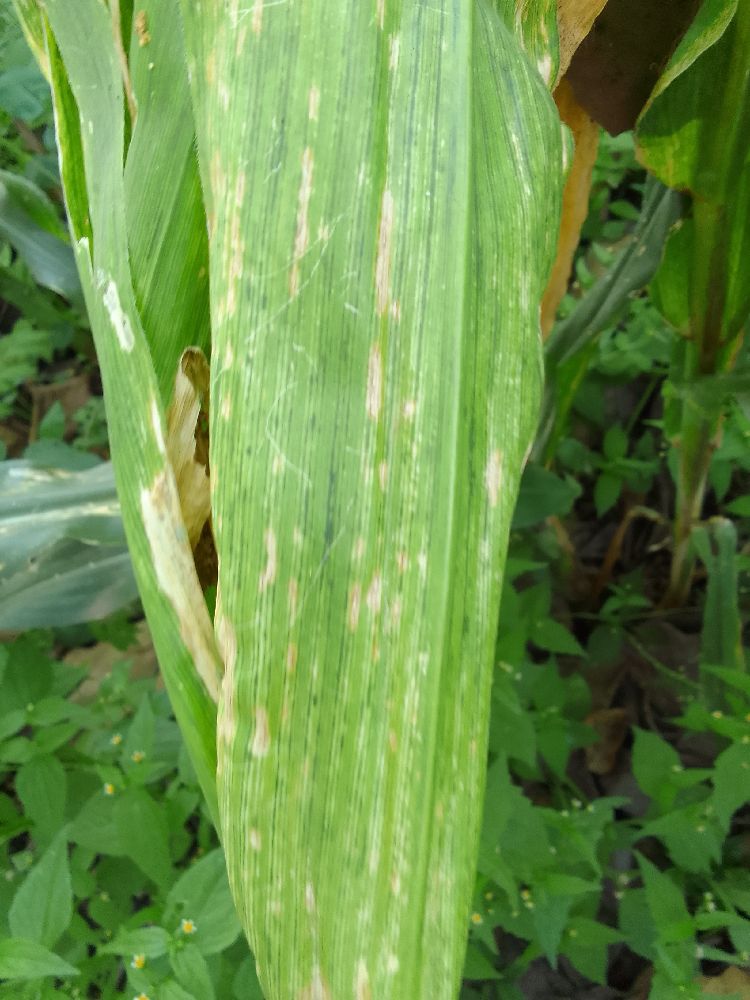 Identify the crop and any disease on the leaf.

maize, maize lethal necrosis
